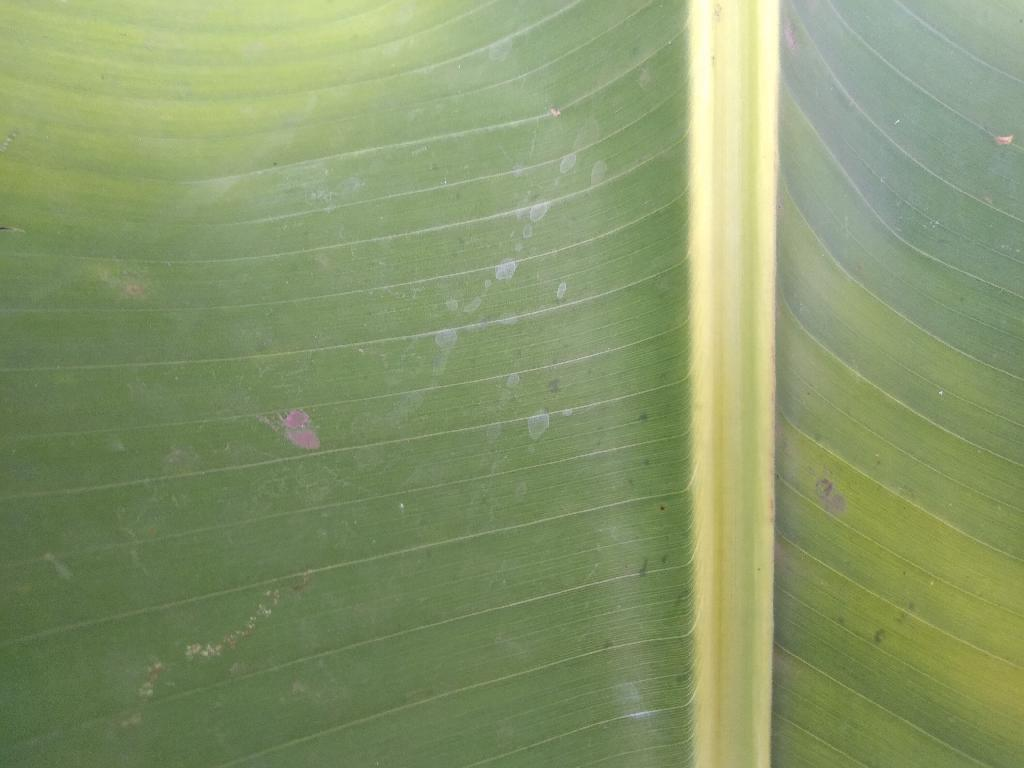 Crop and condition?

banana, healthy
